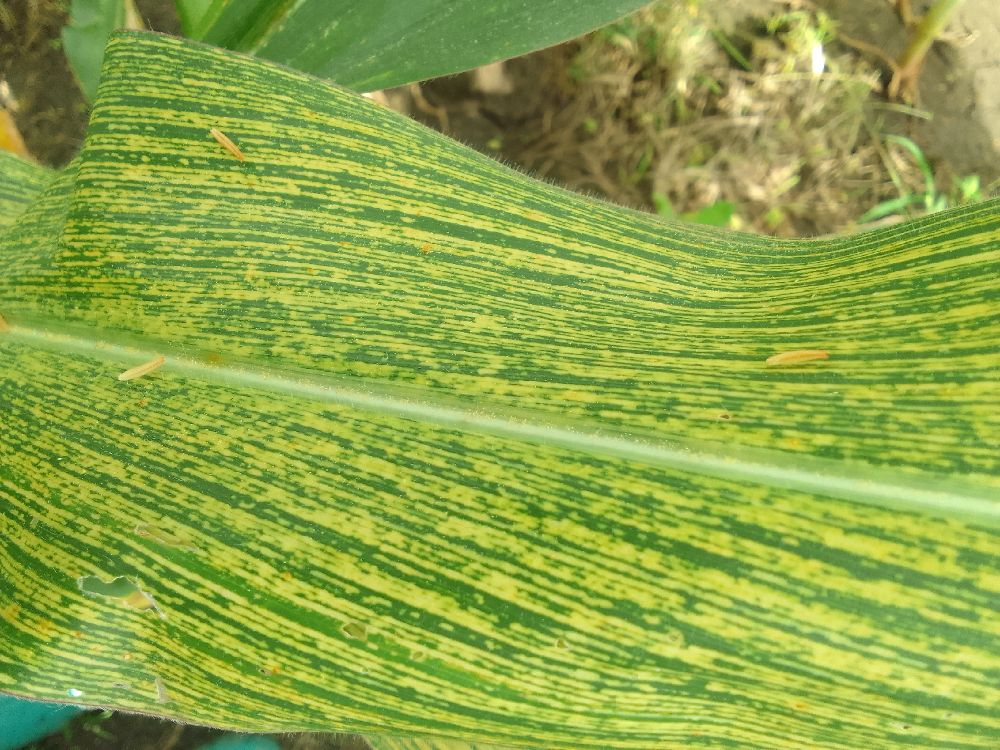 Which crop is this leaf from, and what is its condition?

maize, maize streak virus
